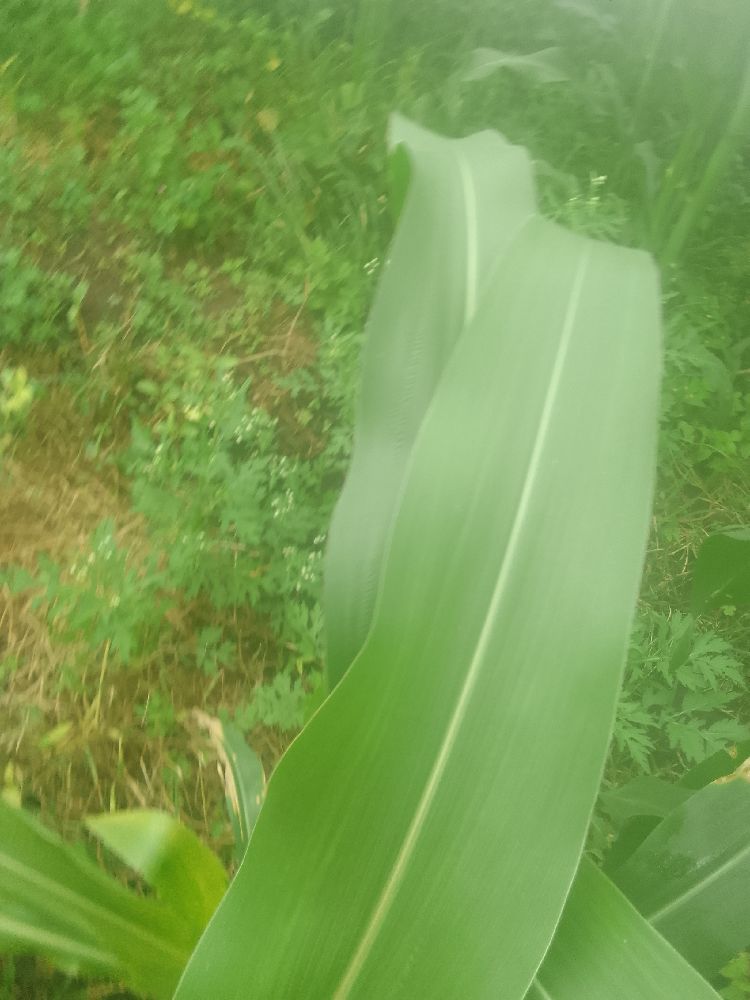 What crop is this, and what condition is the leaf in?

maize, healthy
